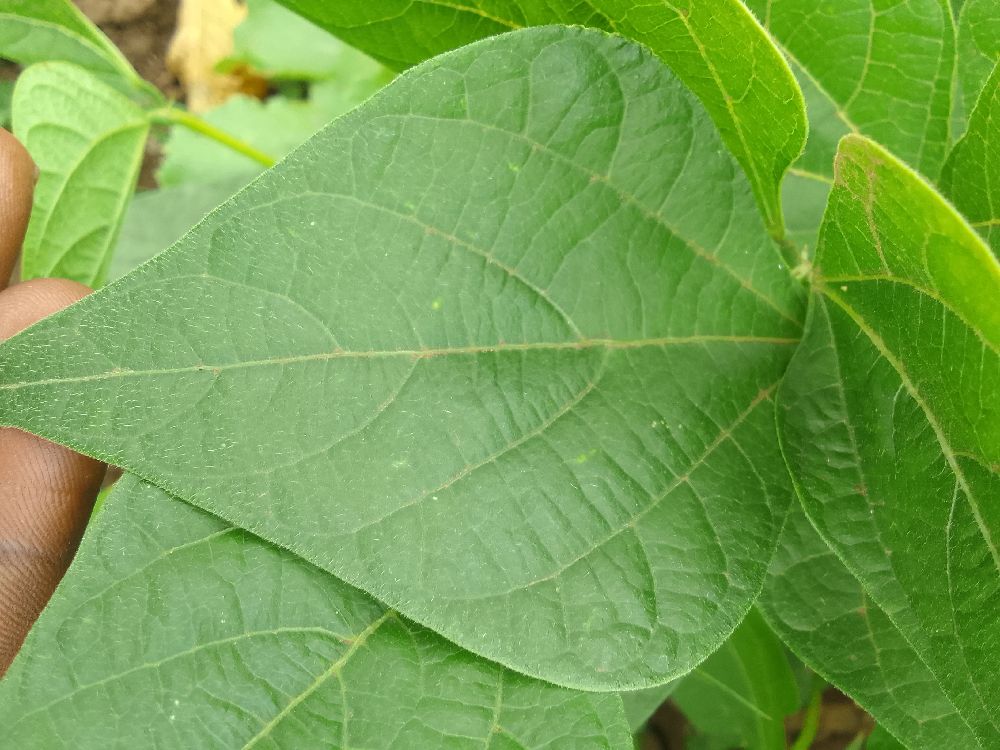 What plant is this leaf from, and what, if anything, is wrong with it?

common bean, healthy
